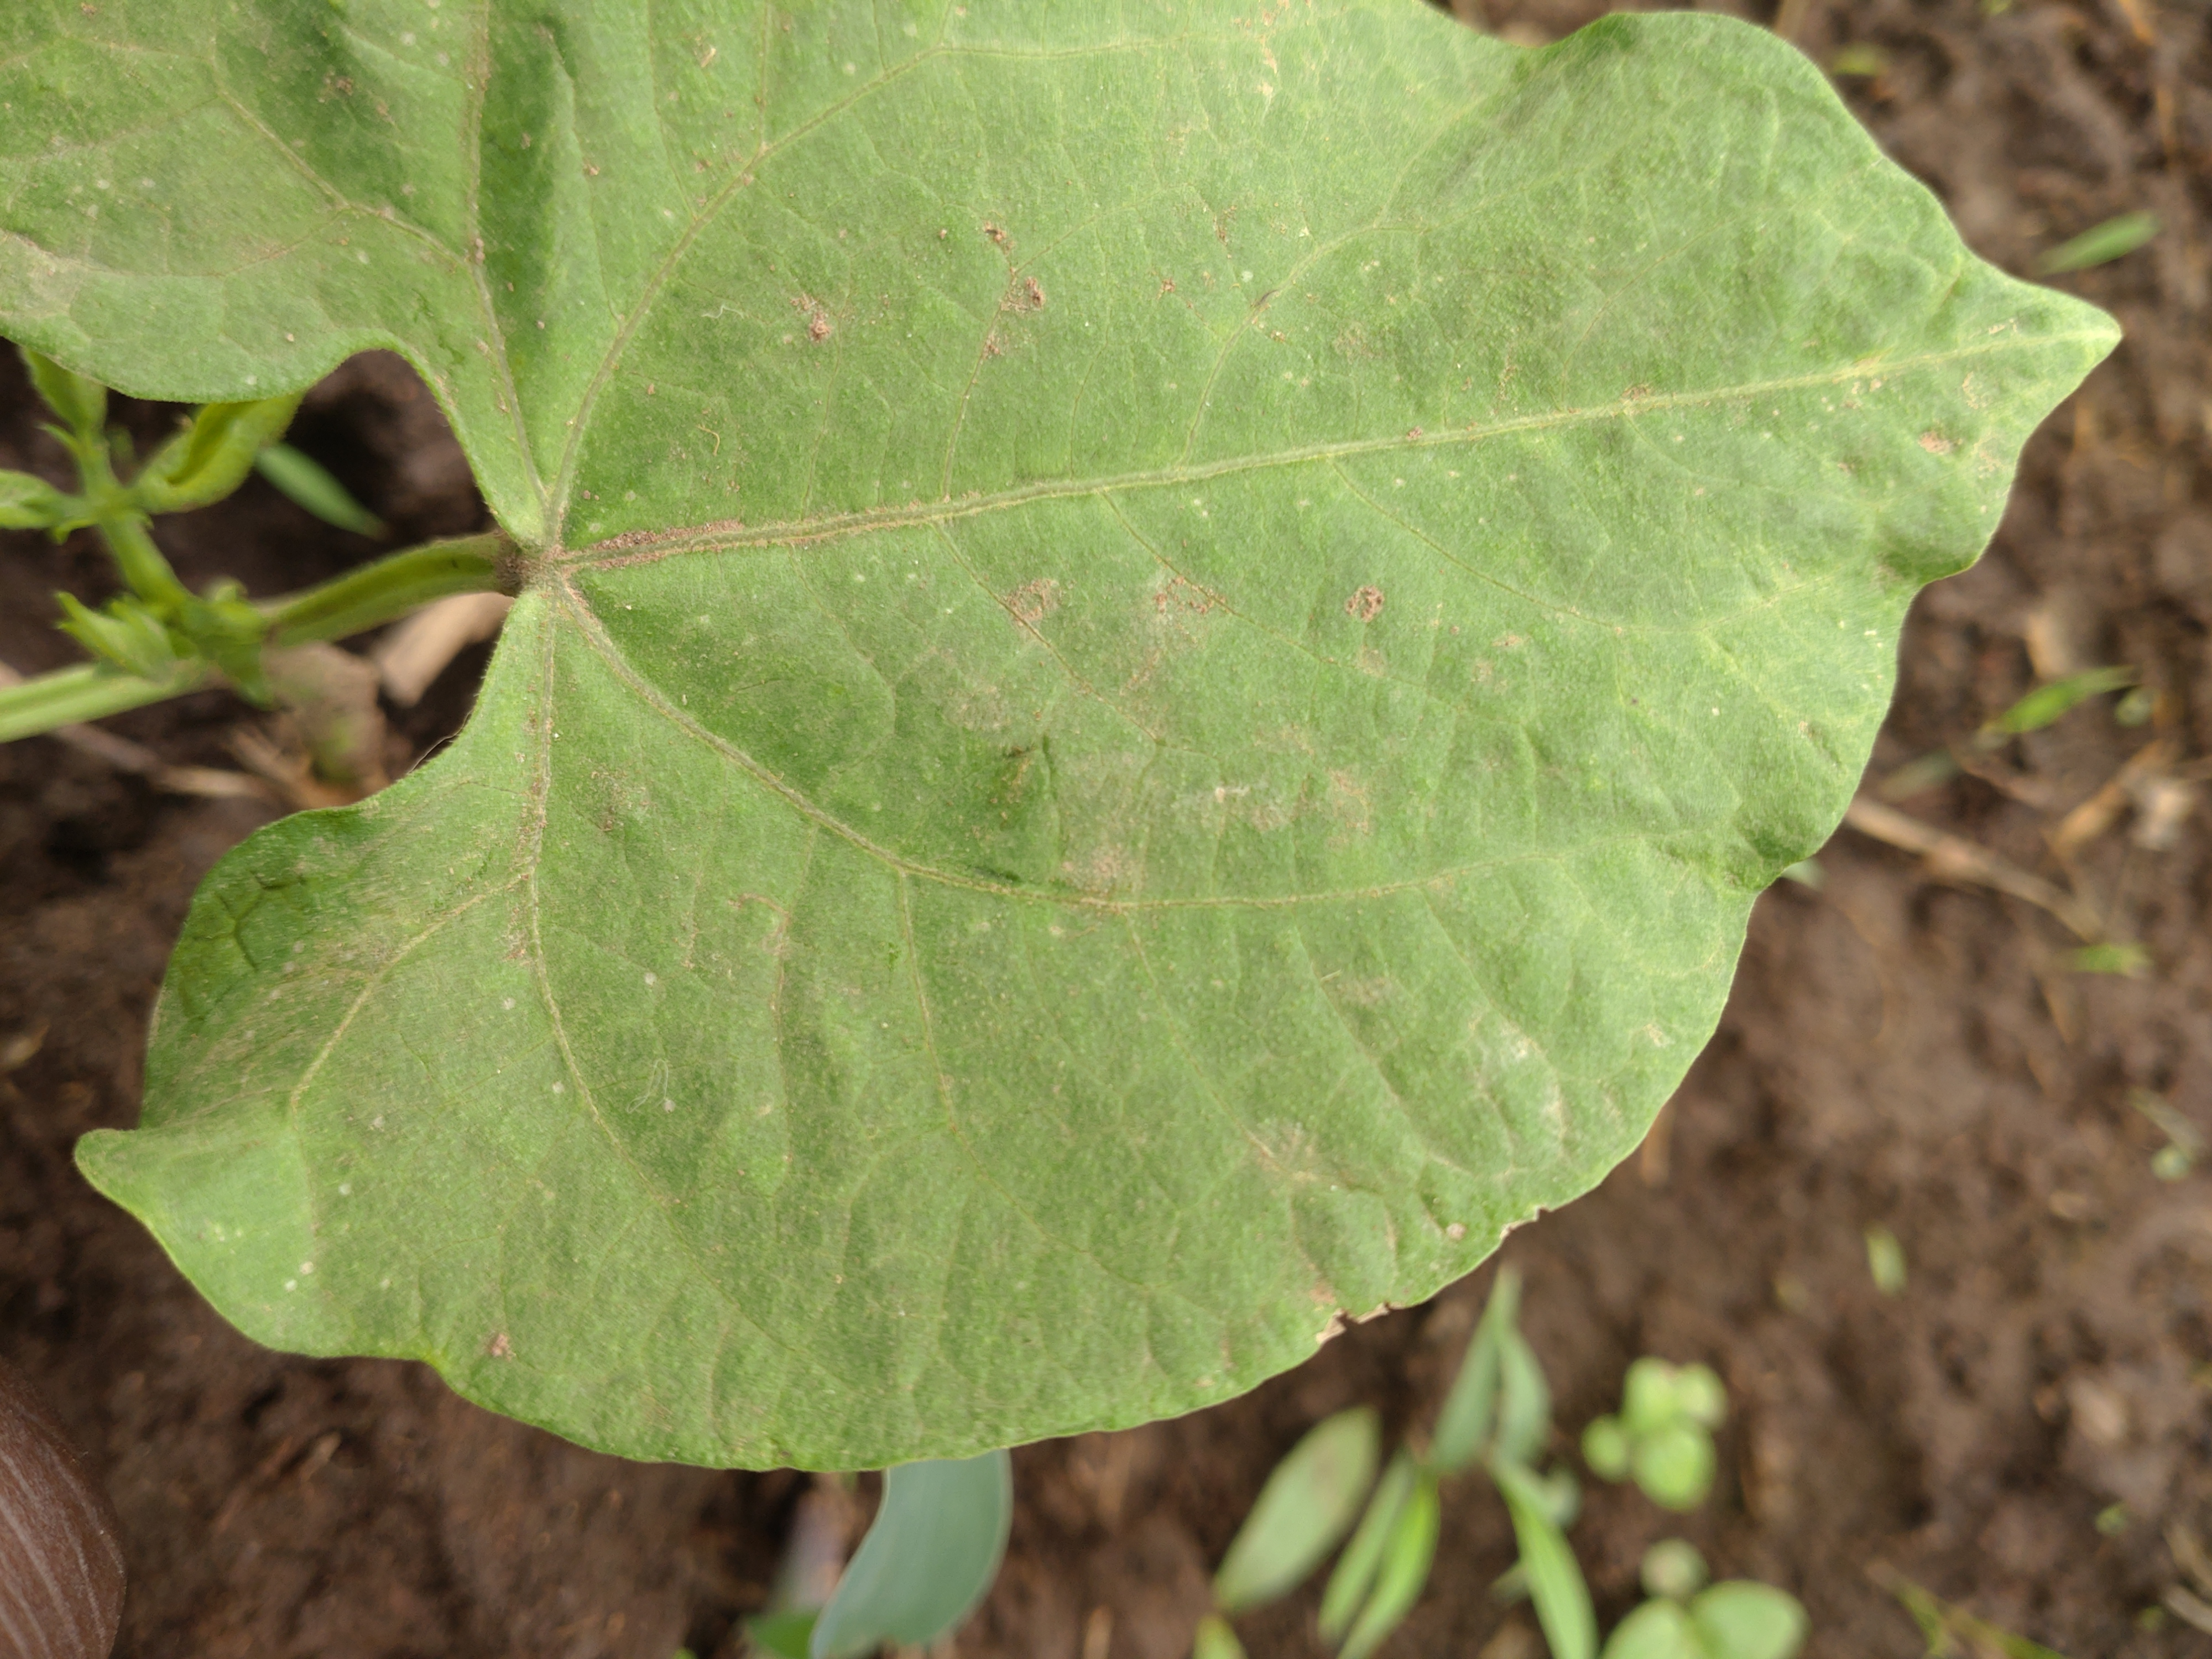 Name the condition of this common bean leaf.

healthy
